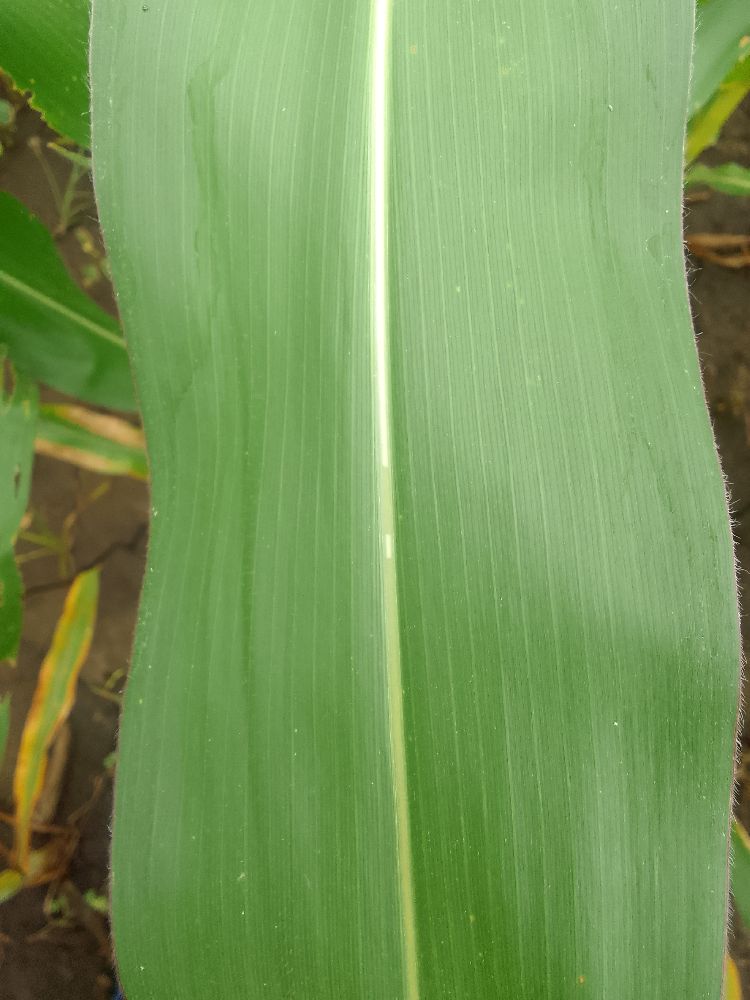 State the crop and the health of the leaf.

maize, healthy
